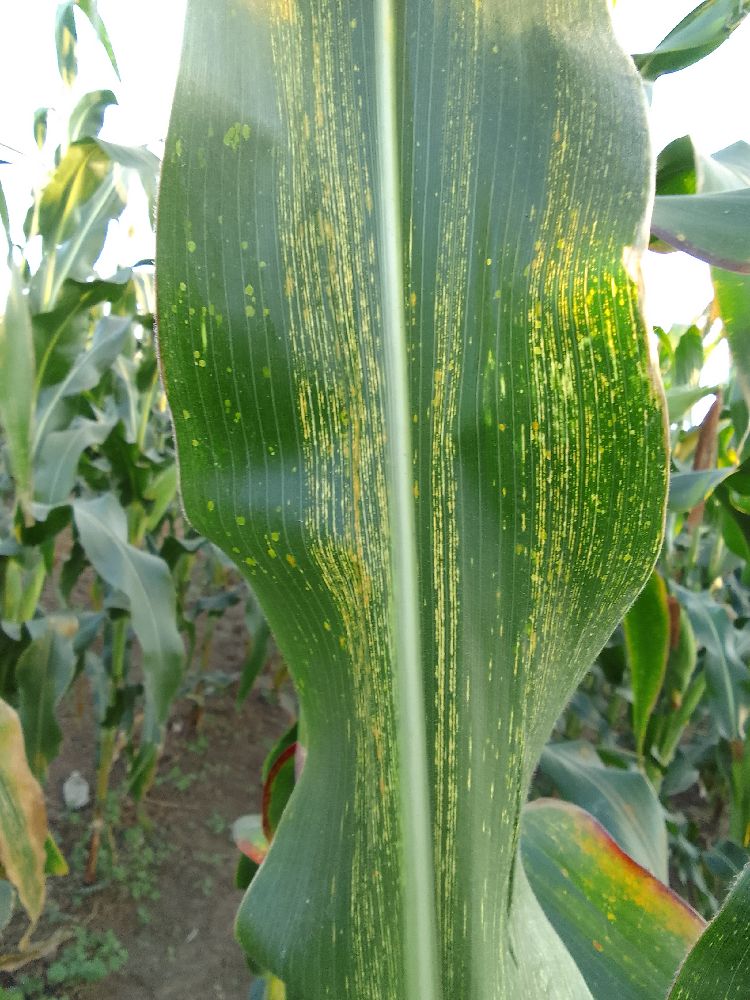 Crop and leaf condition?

maize, maize streak virus
